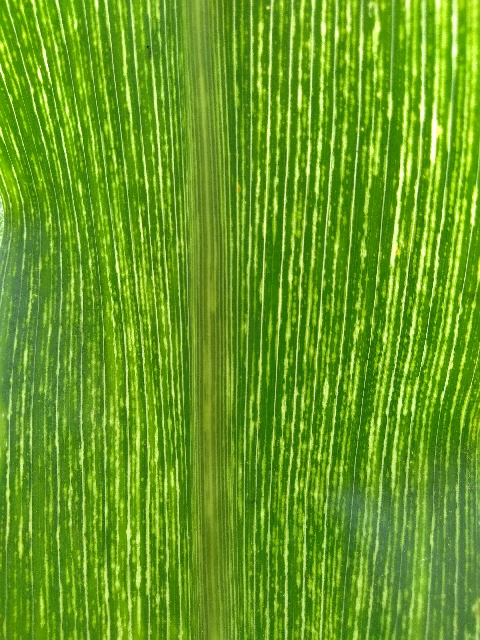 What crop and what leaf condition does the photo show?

maize, maize streak virus
